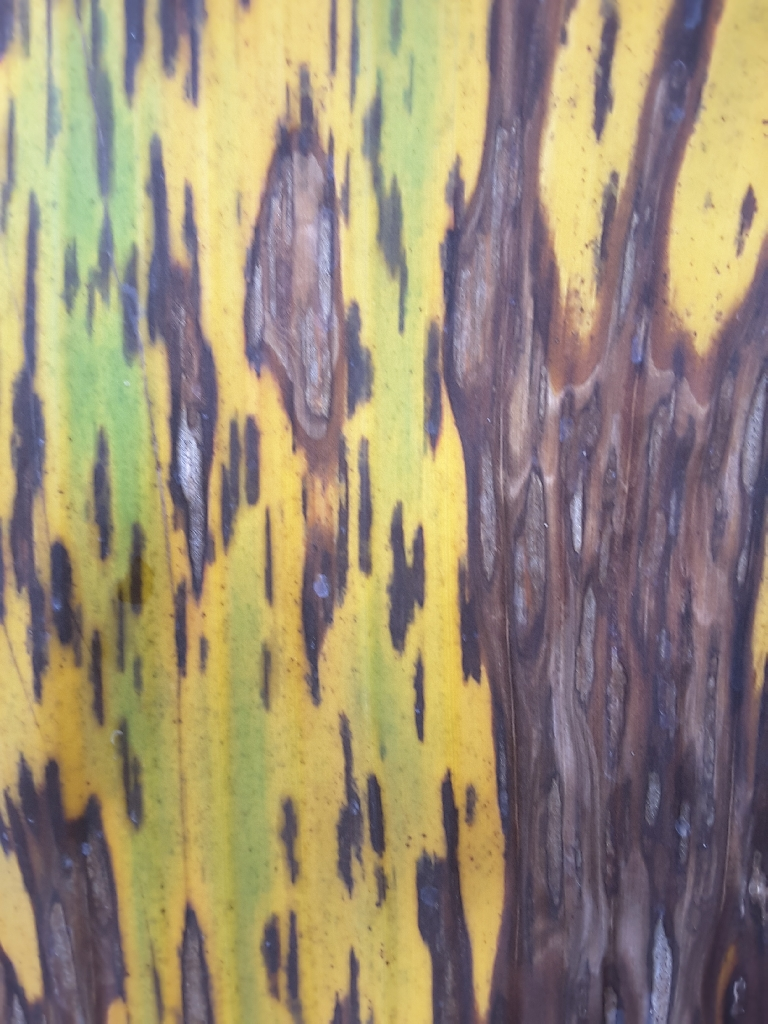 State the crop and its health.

banana, black sigatoka
